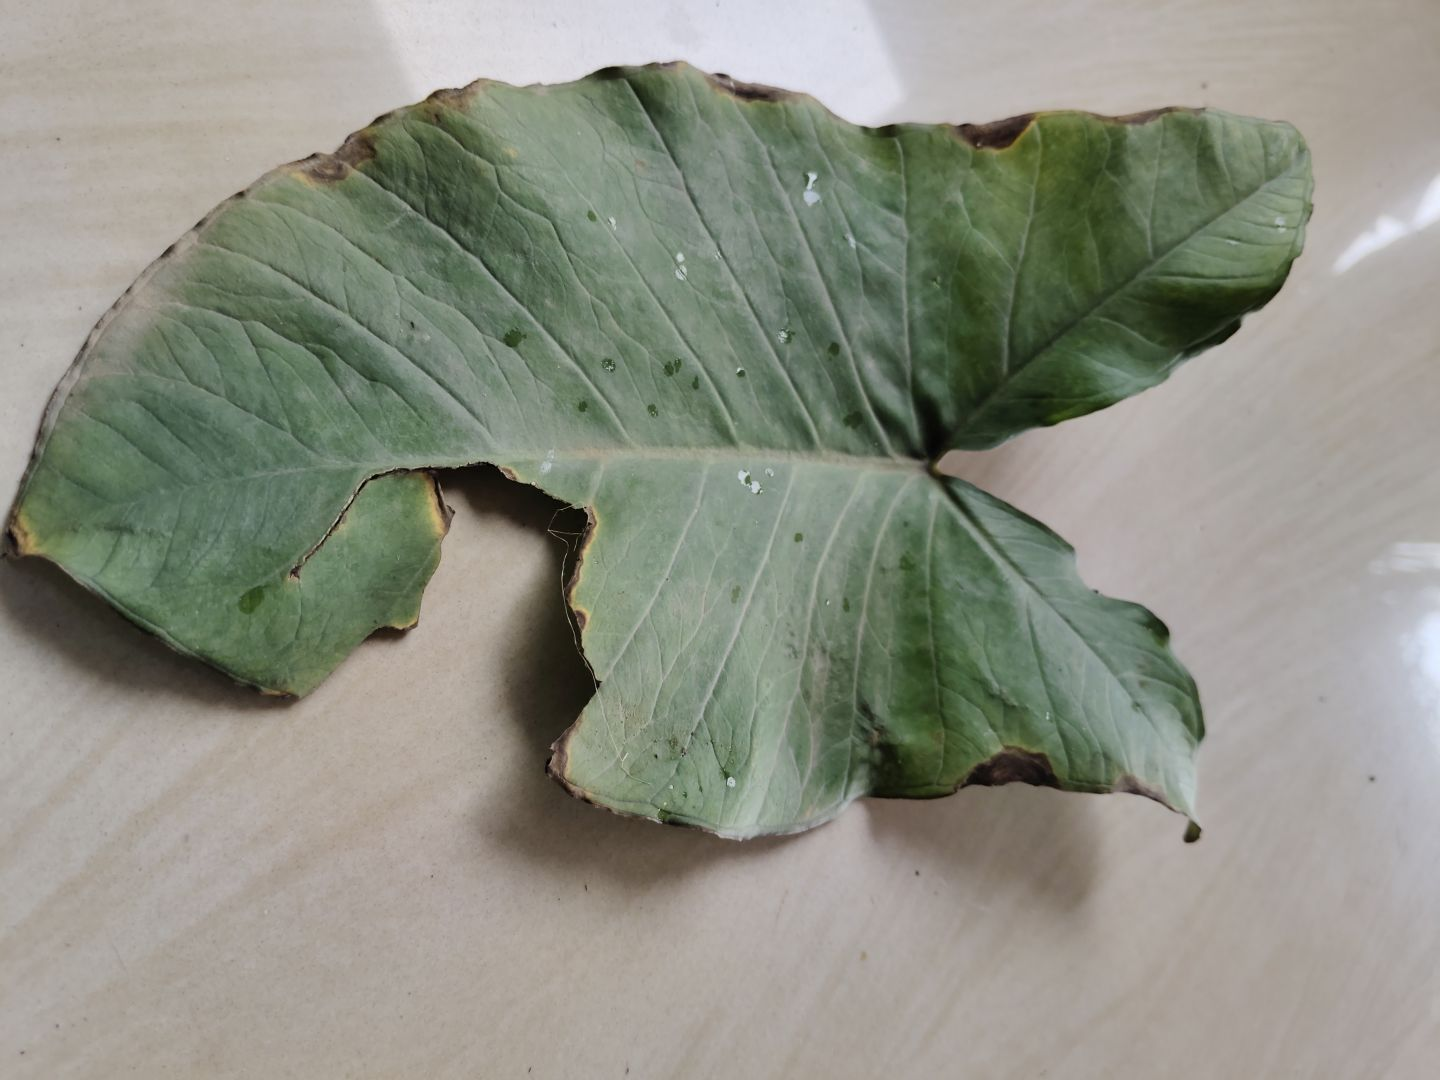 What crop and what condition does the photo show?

taro, leaf blight
